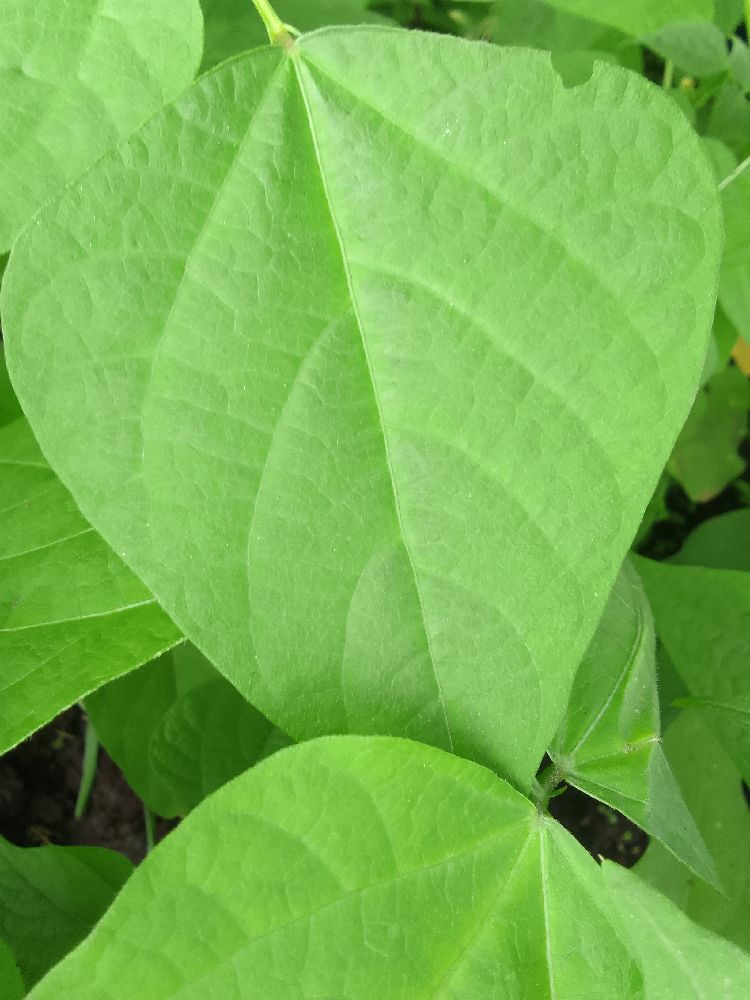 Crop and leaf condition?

common bean, healthy
